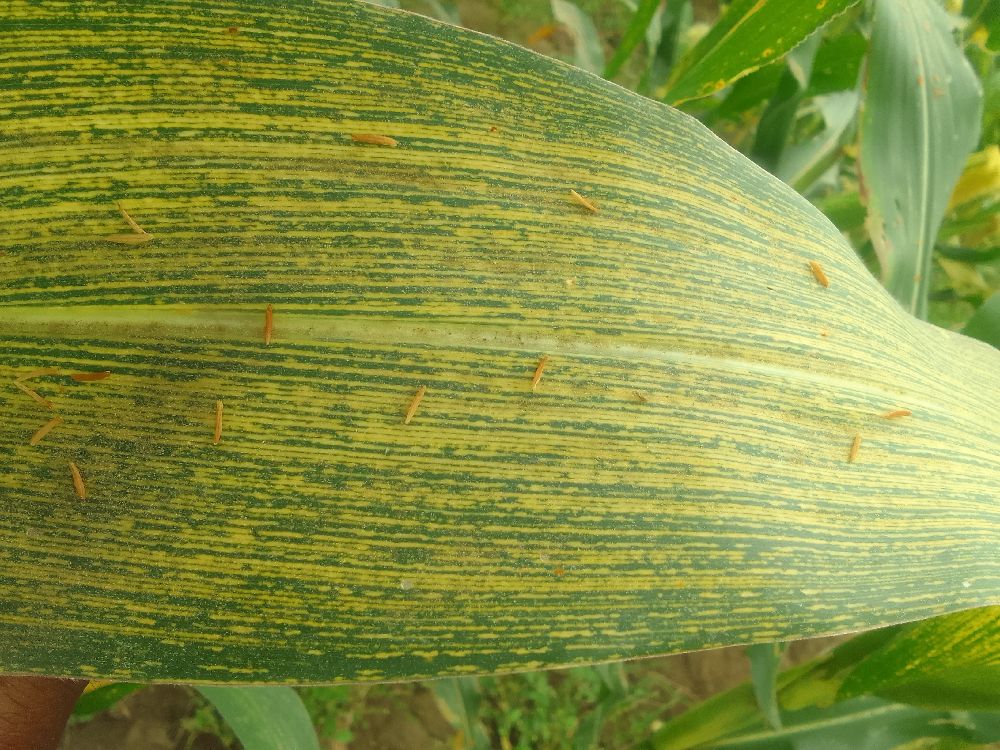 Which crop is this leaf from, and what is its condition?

maize, maize streak virus
